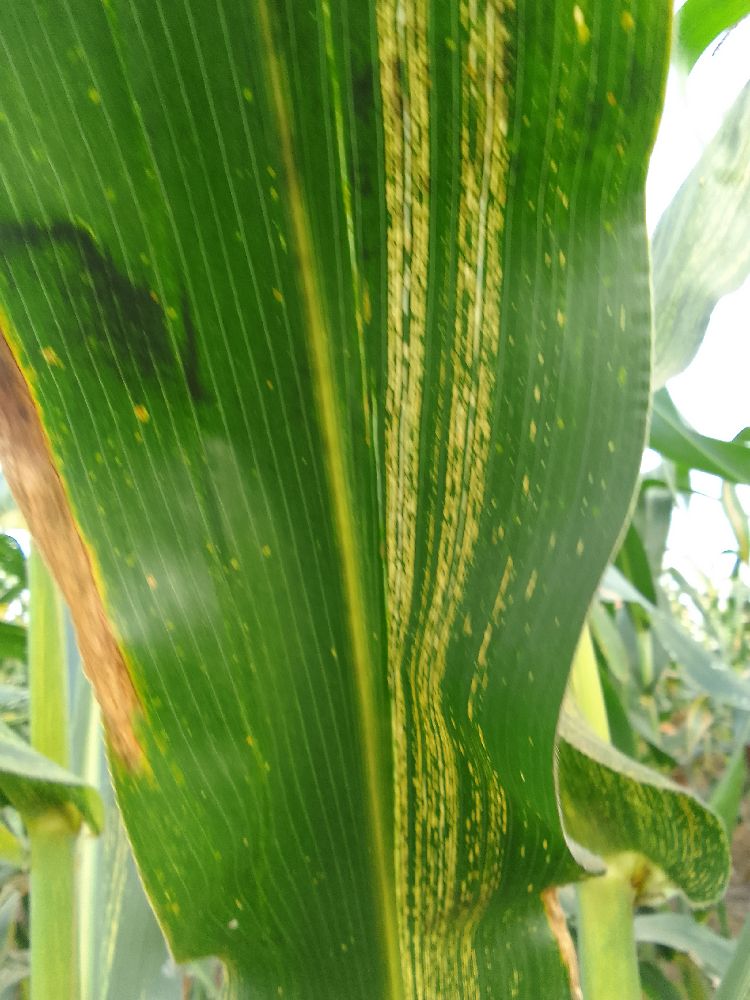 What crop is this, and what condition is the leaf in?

maize, maize streak virus
